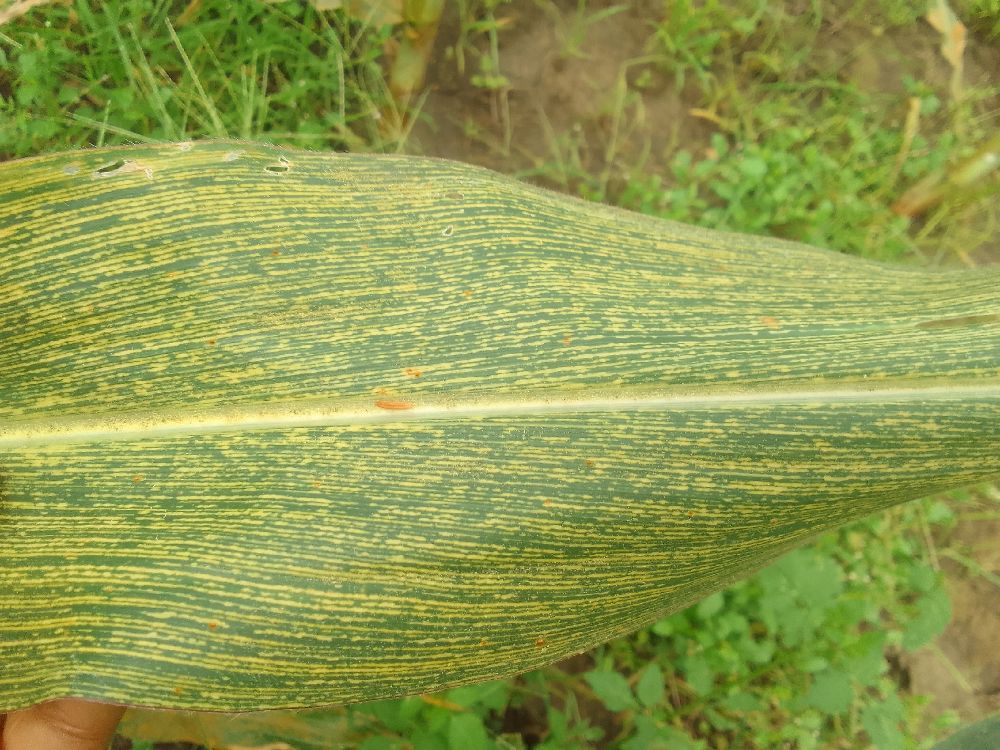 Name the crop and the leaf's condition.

maize, maize streak virus
